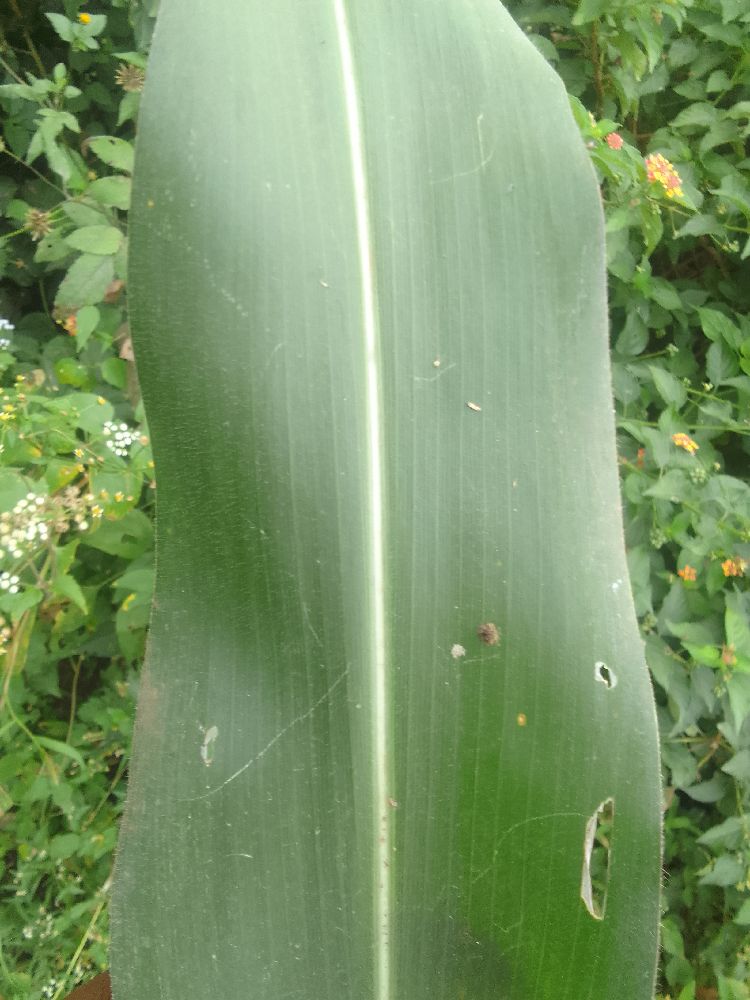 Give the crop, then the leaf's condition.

maize, healthy
